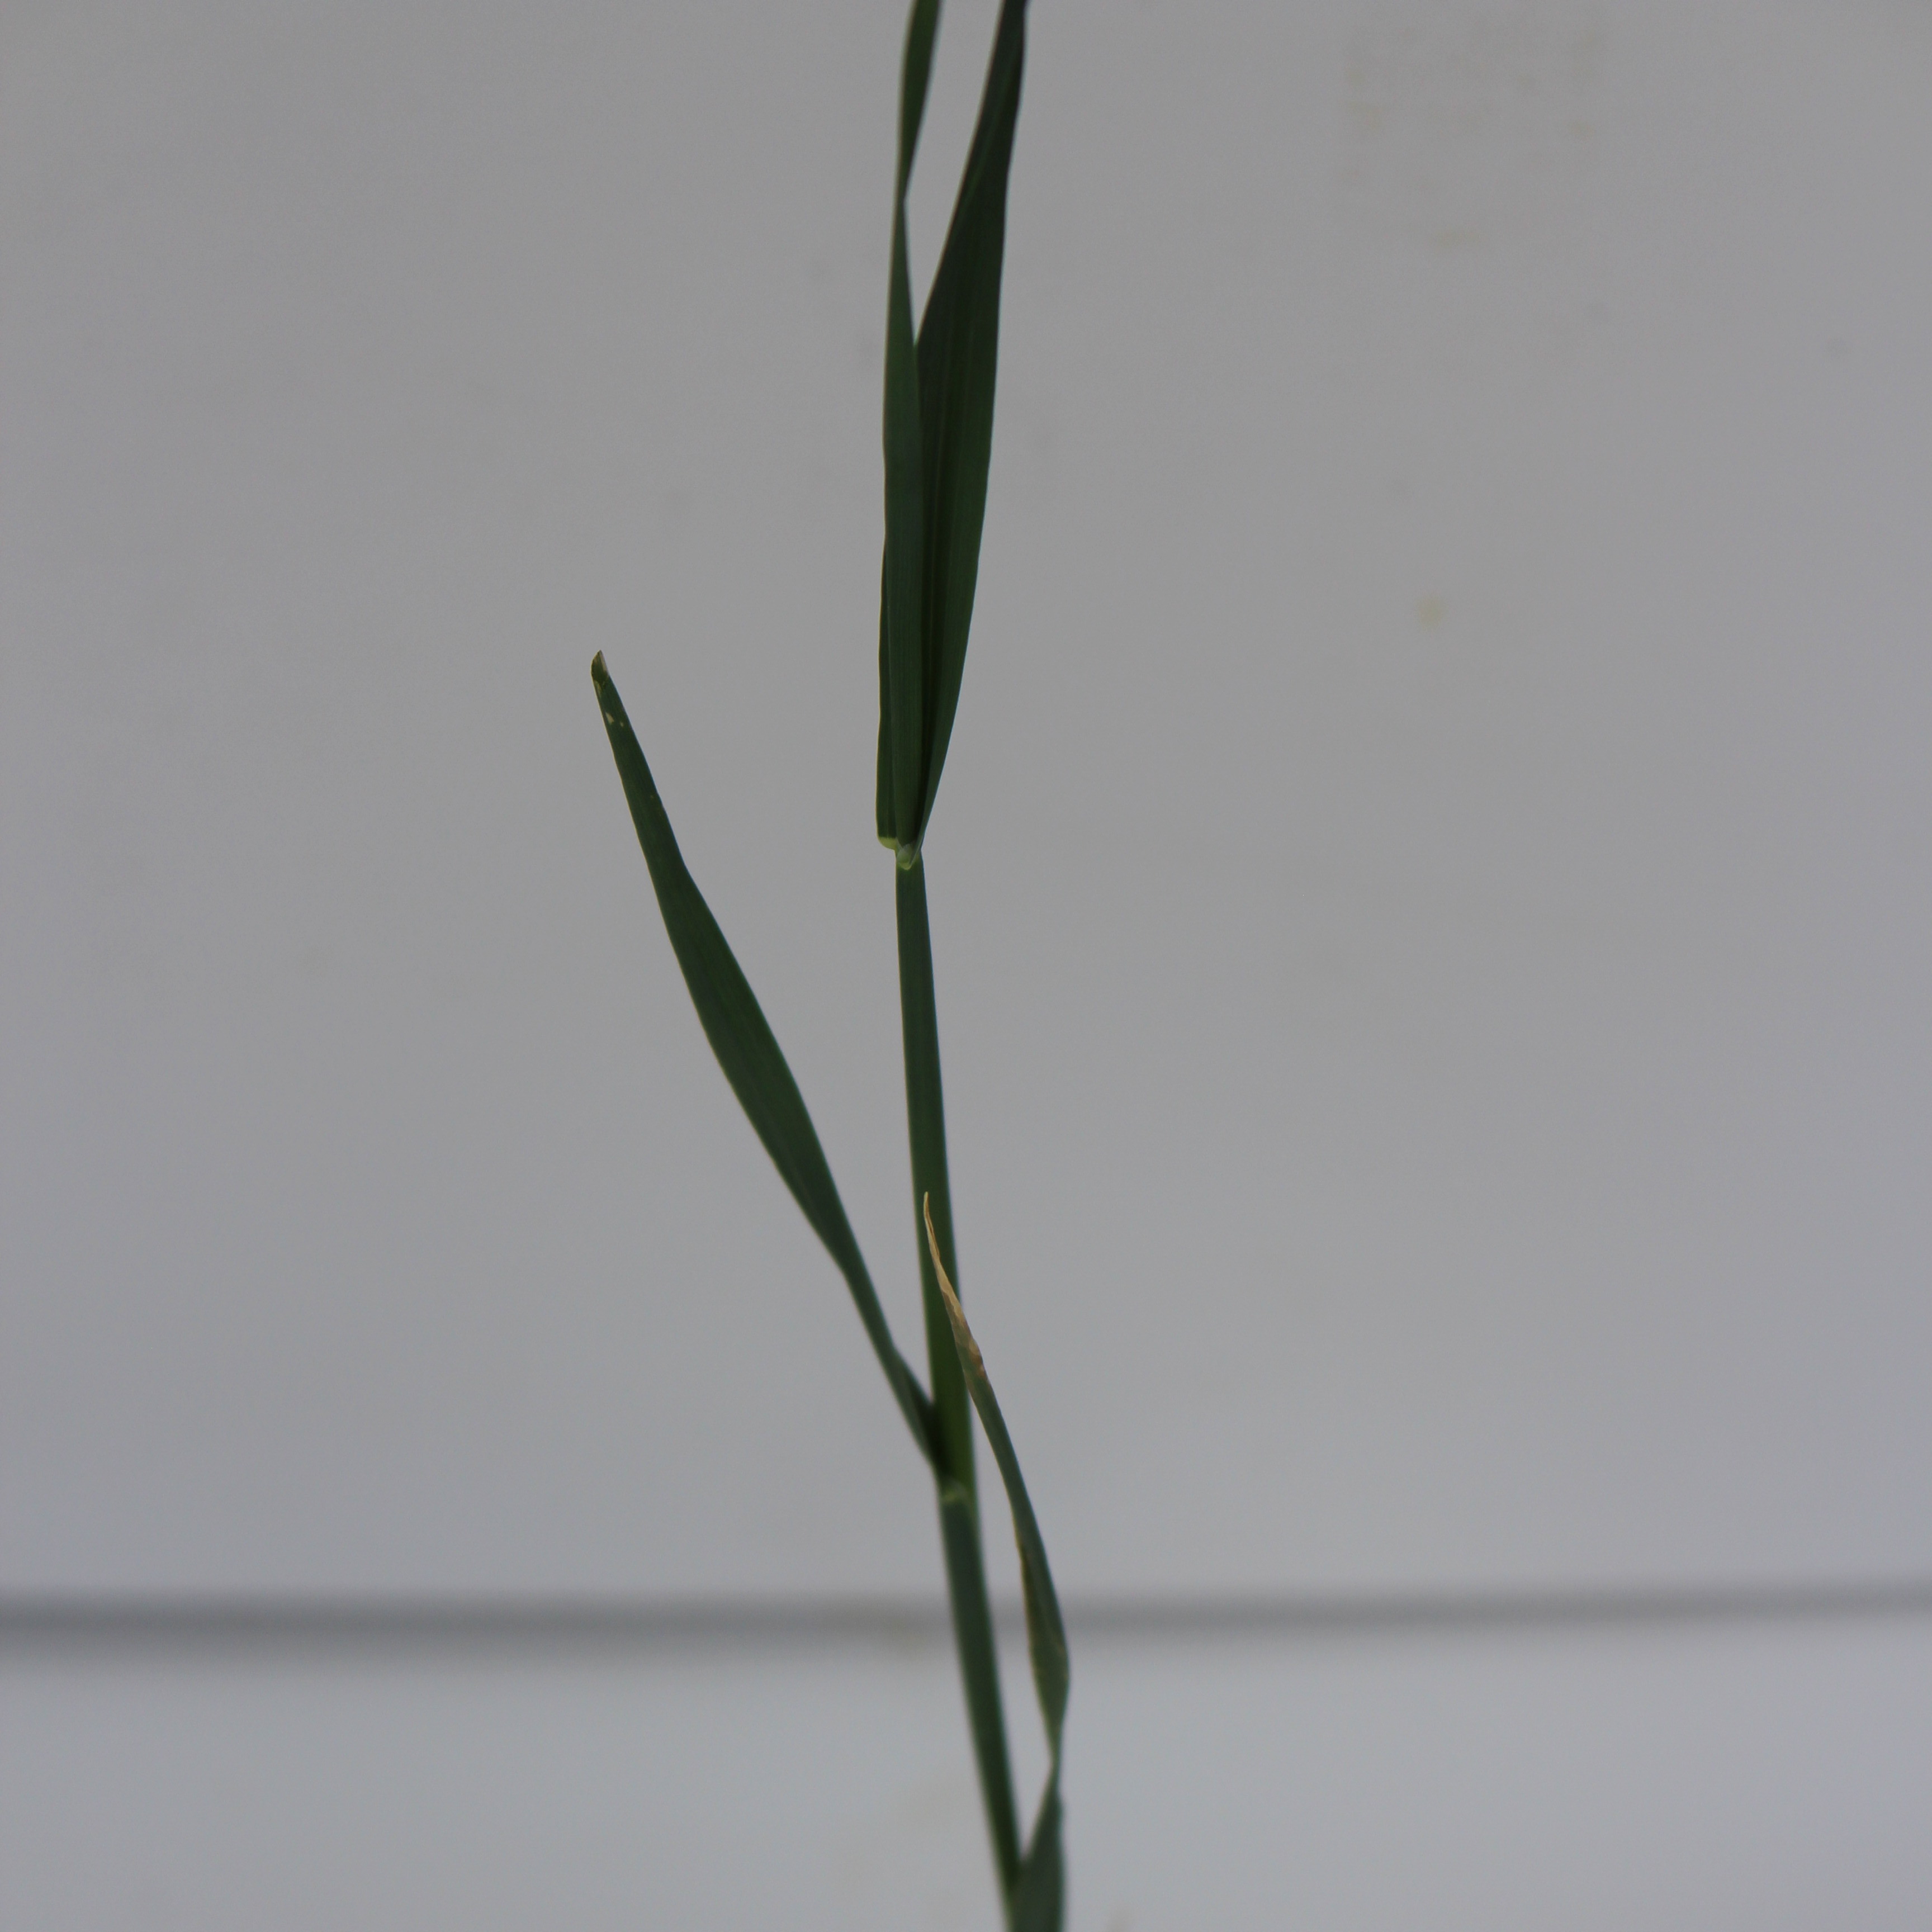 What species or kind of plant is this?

Avena sterilis
